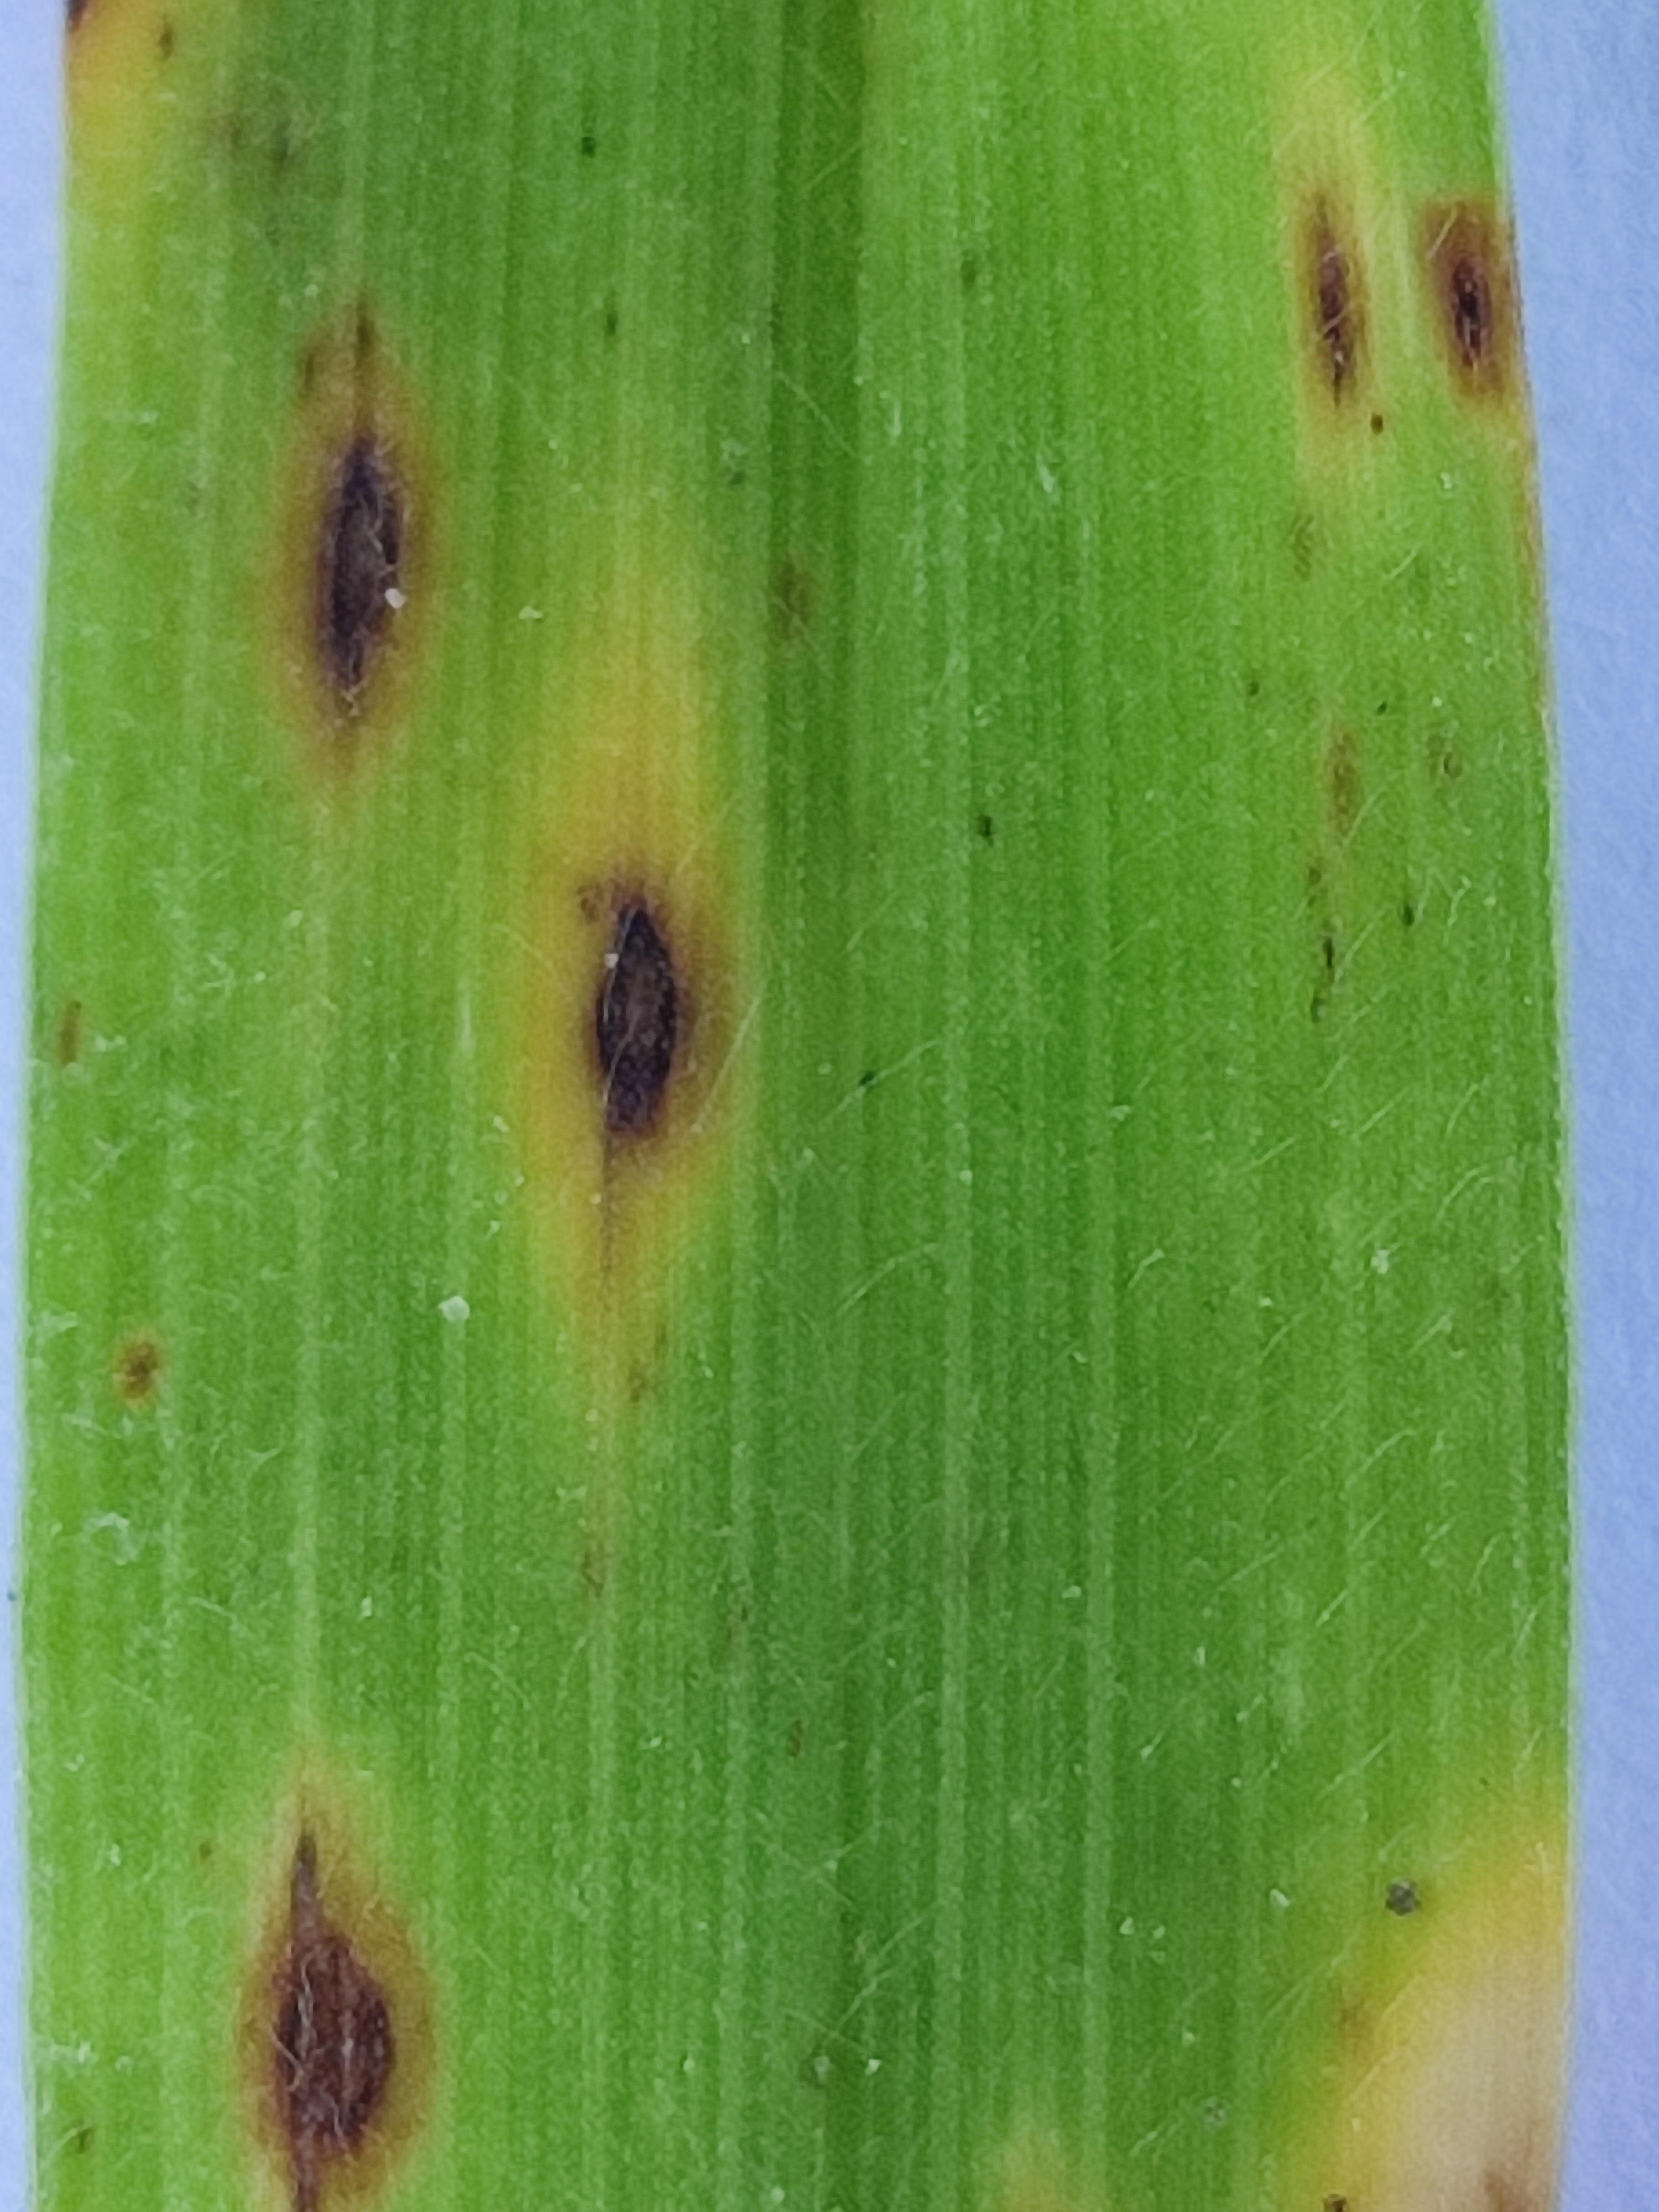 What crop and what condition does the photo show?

pearl millet, pyricularia sp.
